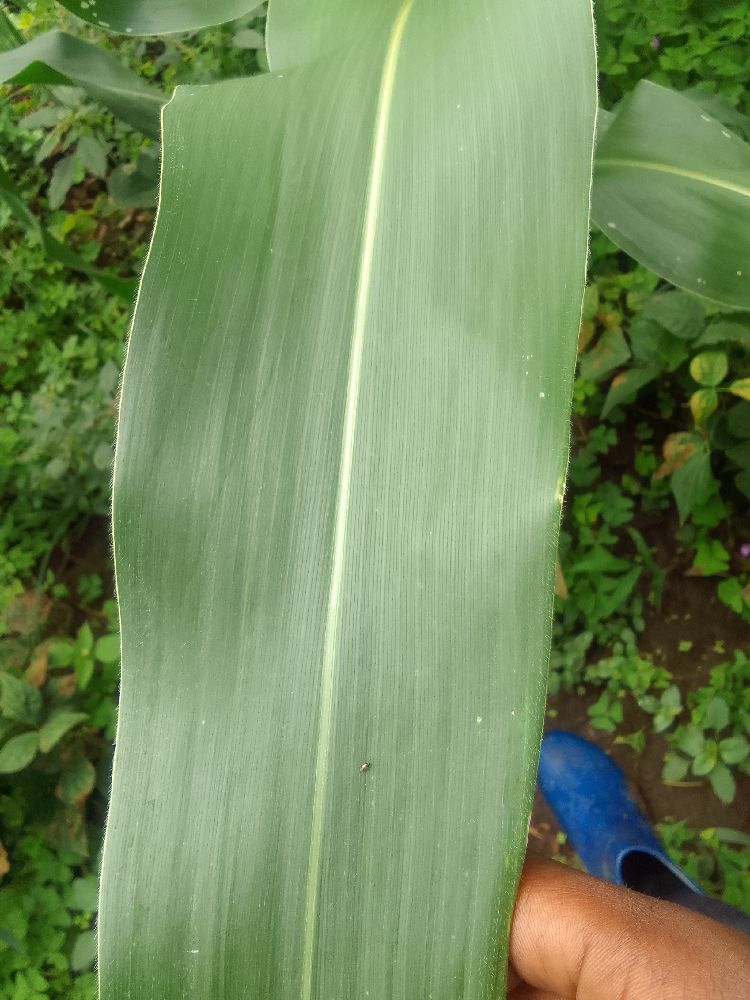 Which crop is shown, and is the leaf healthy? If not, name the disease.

maize, healthy
